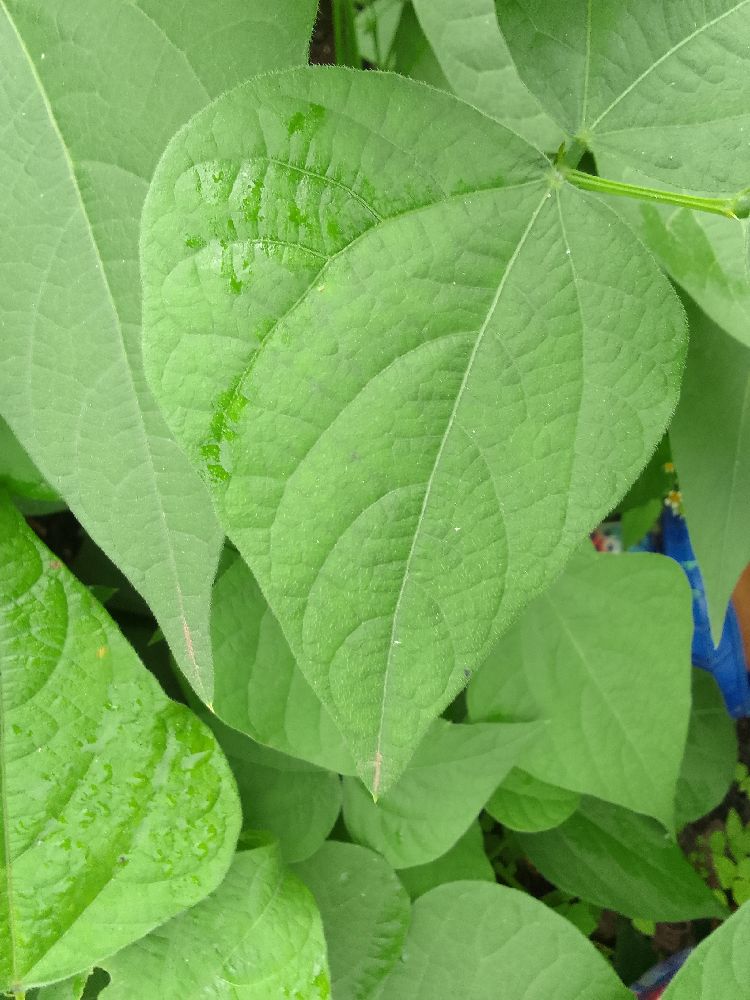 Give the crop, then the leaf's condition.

common bean, healthy
